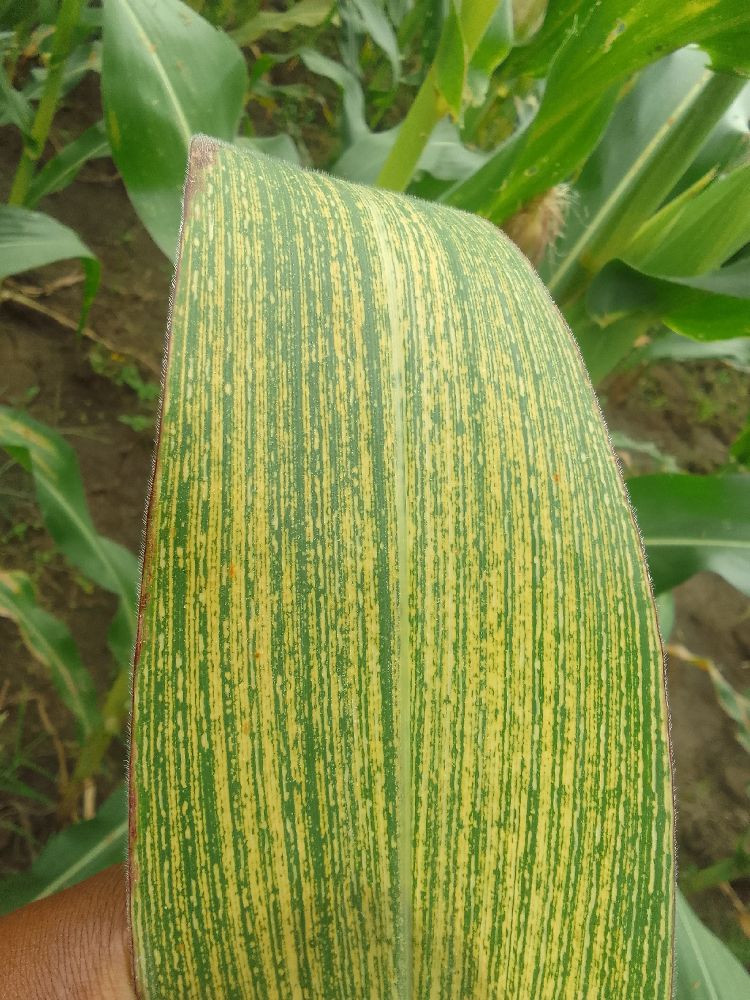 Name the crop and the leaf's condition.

maize, maize streak virus
